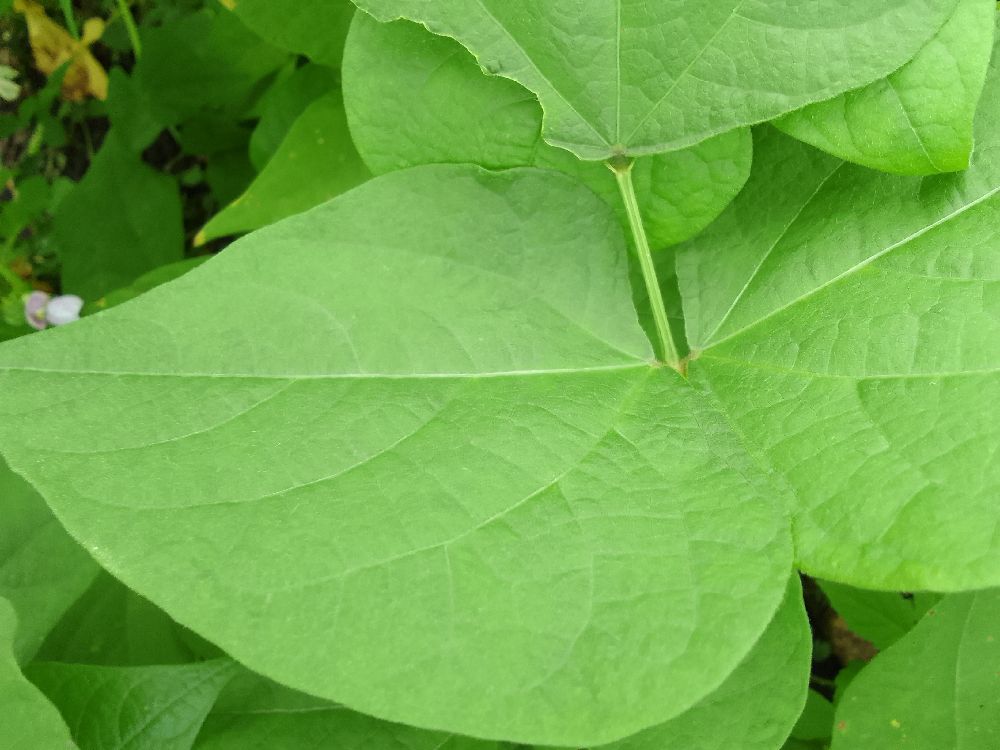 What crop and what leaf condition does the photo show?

common bean, healthy
